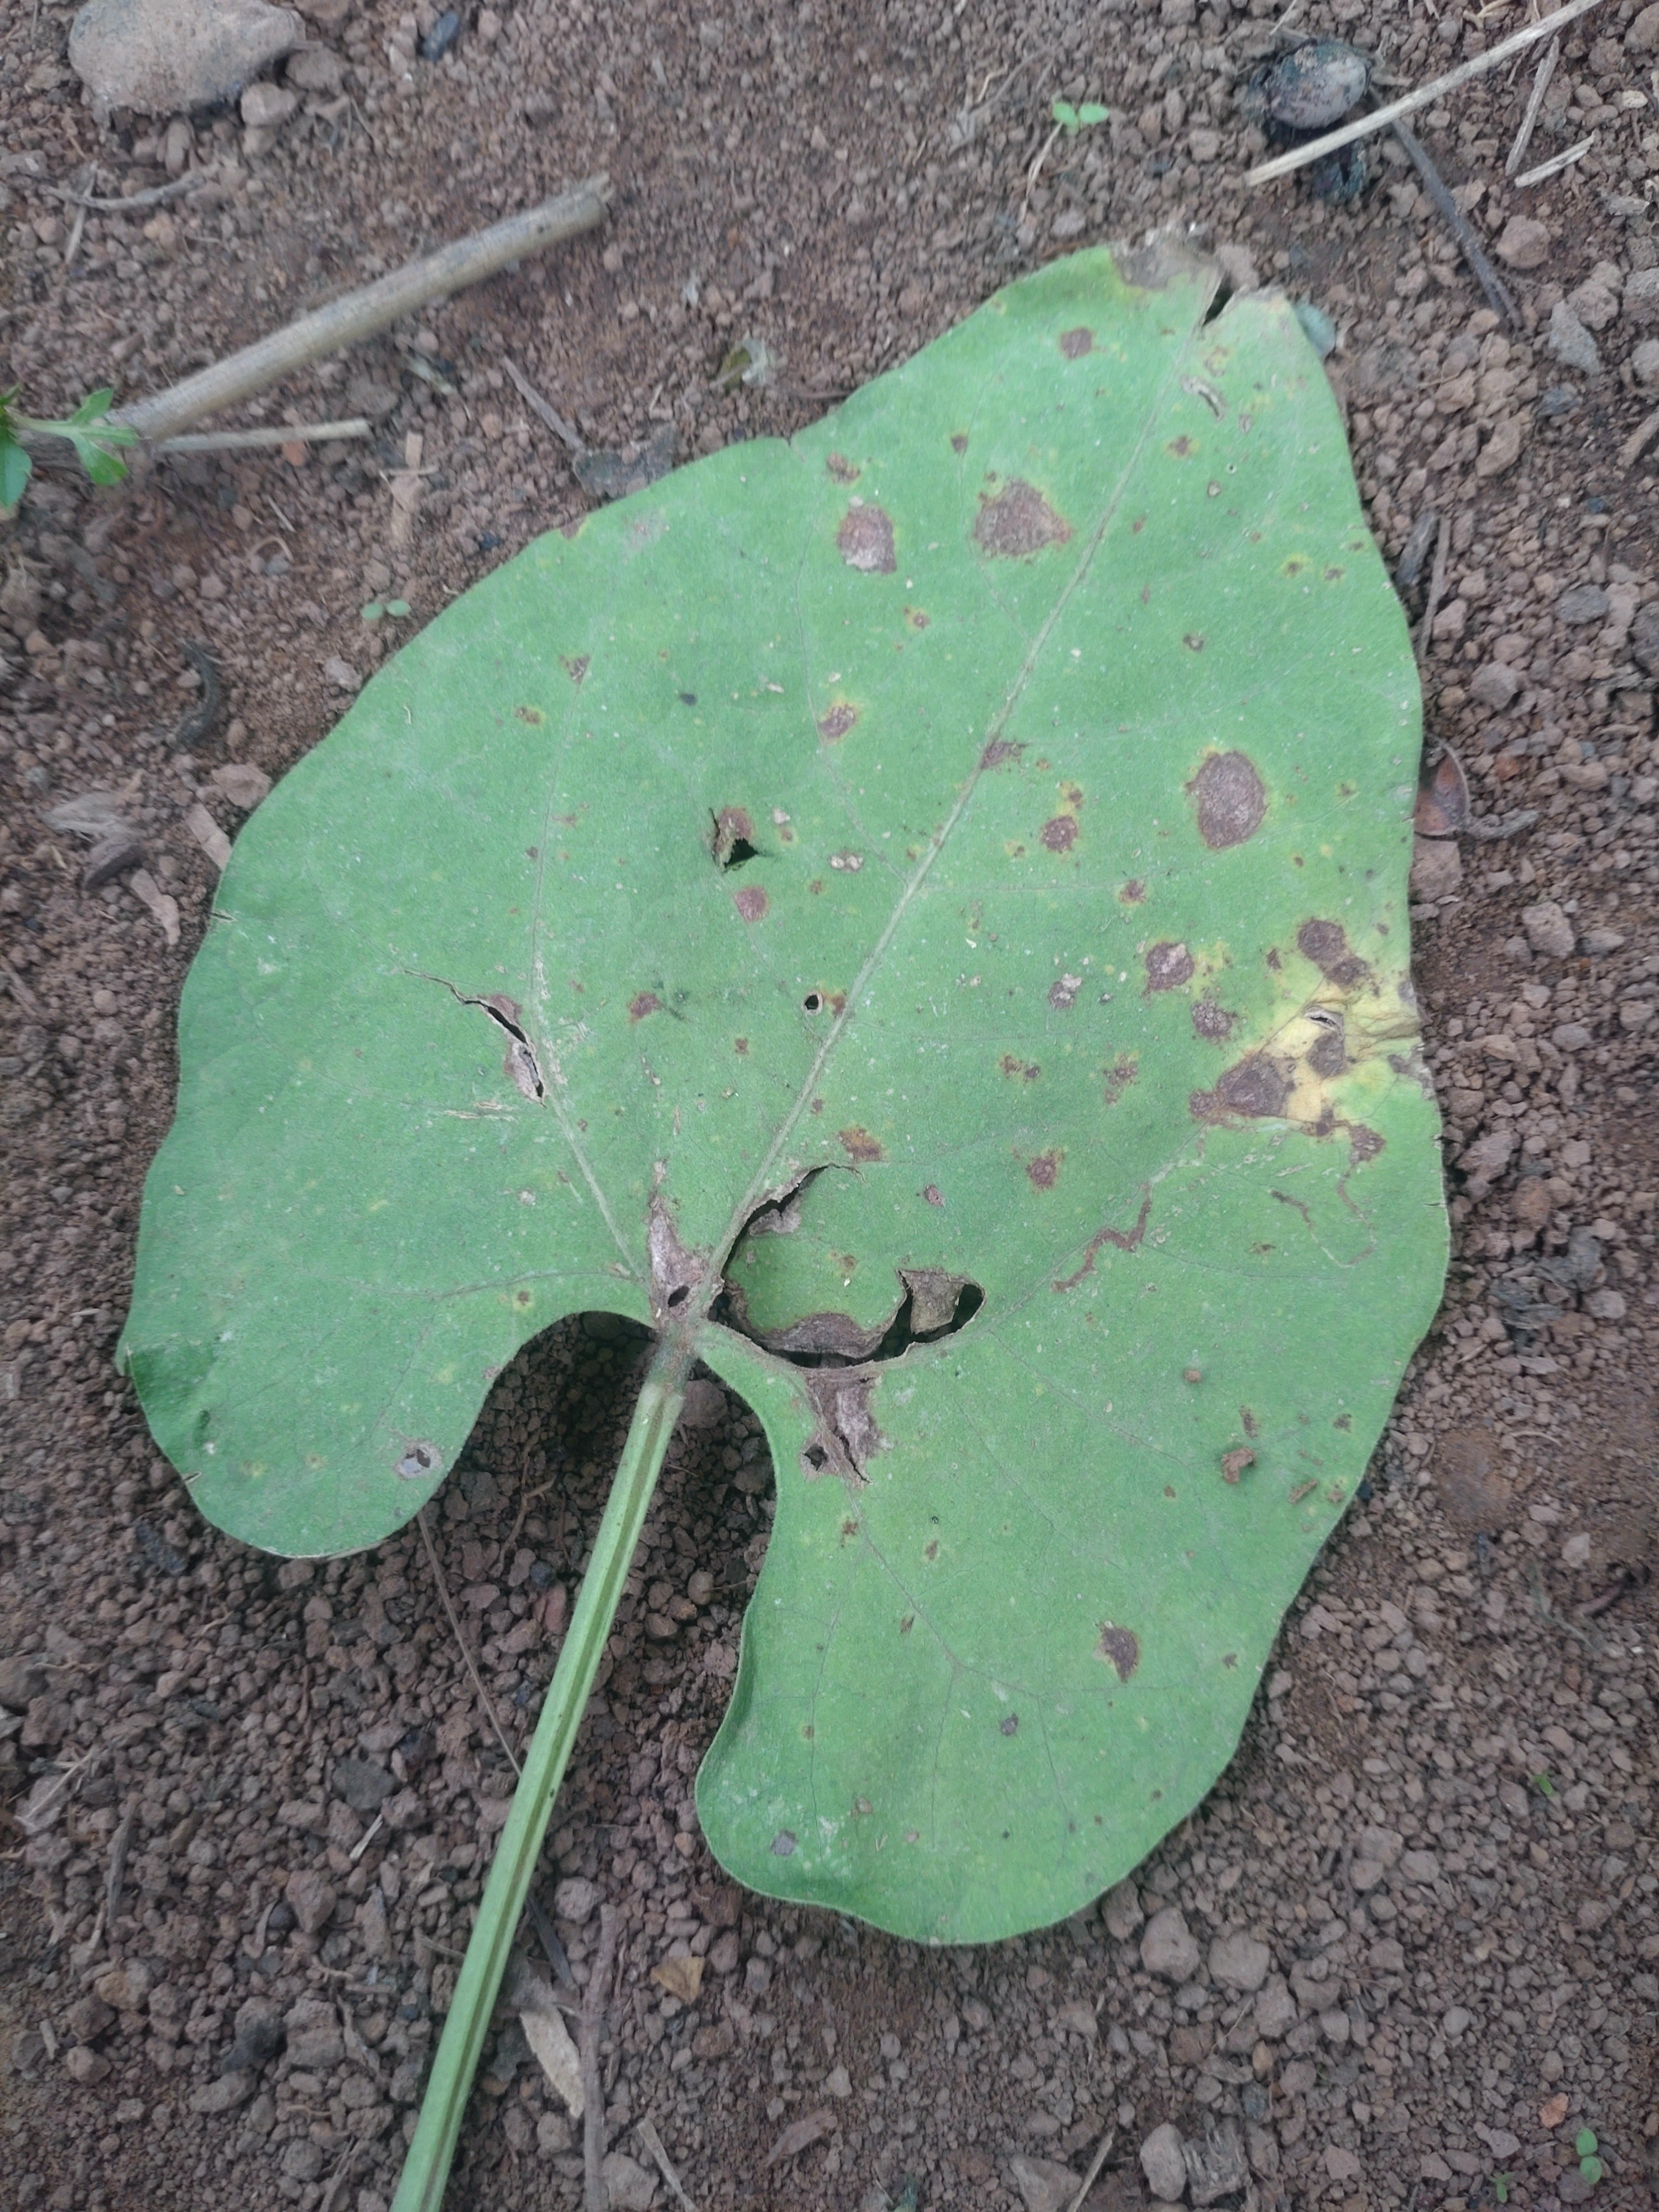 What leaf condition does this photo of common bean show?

rust
